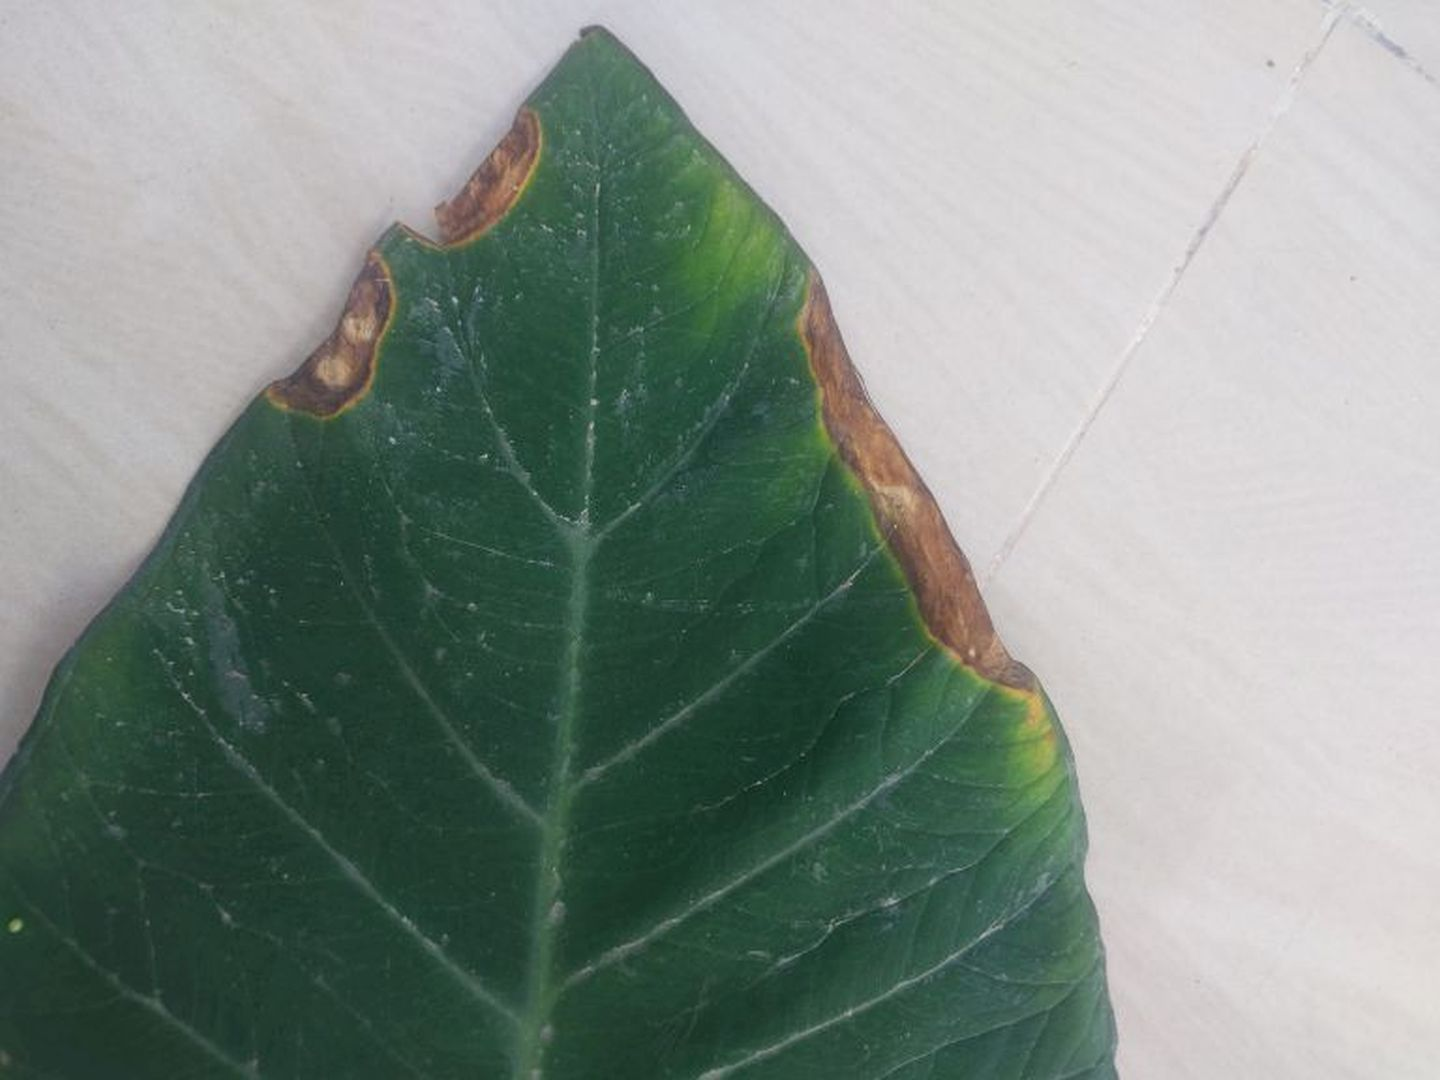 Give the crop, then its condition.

taro, leaf blight
